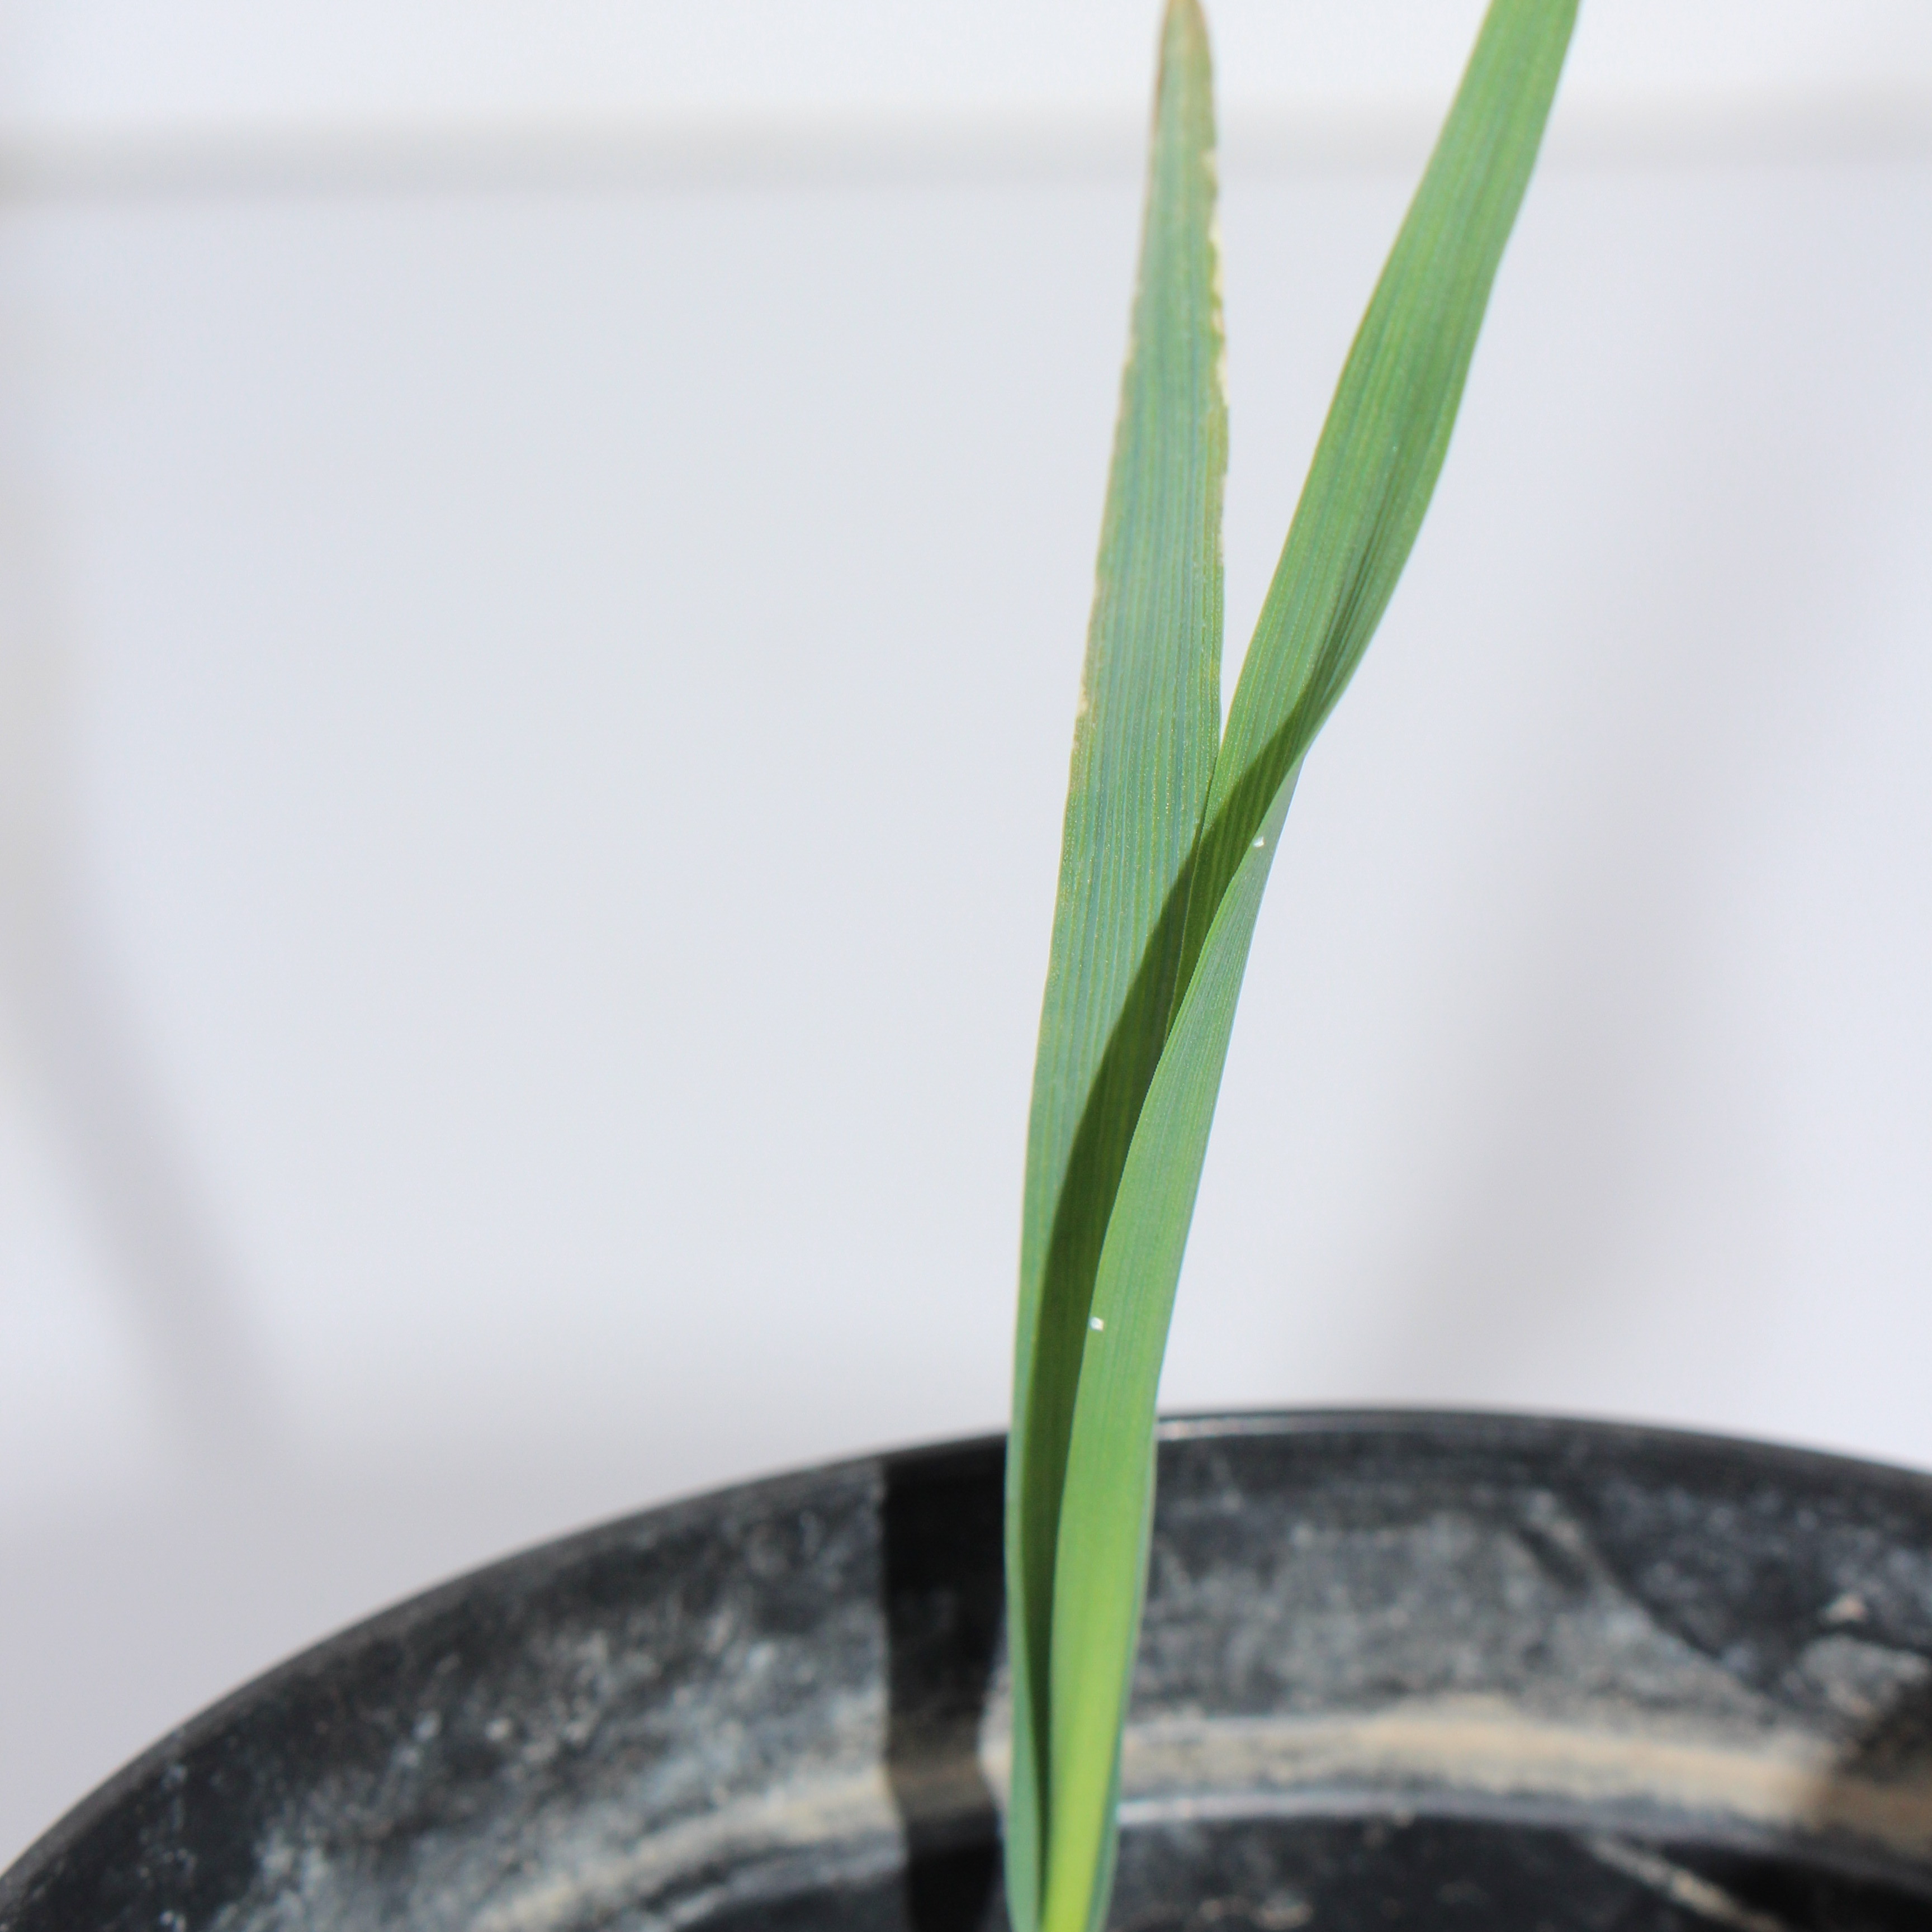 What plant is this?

Avena sterilis
